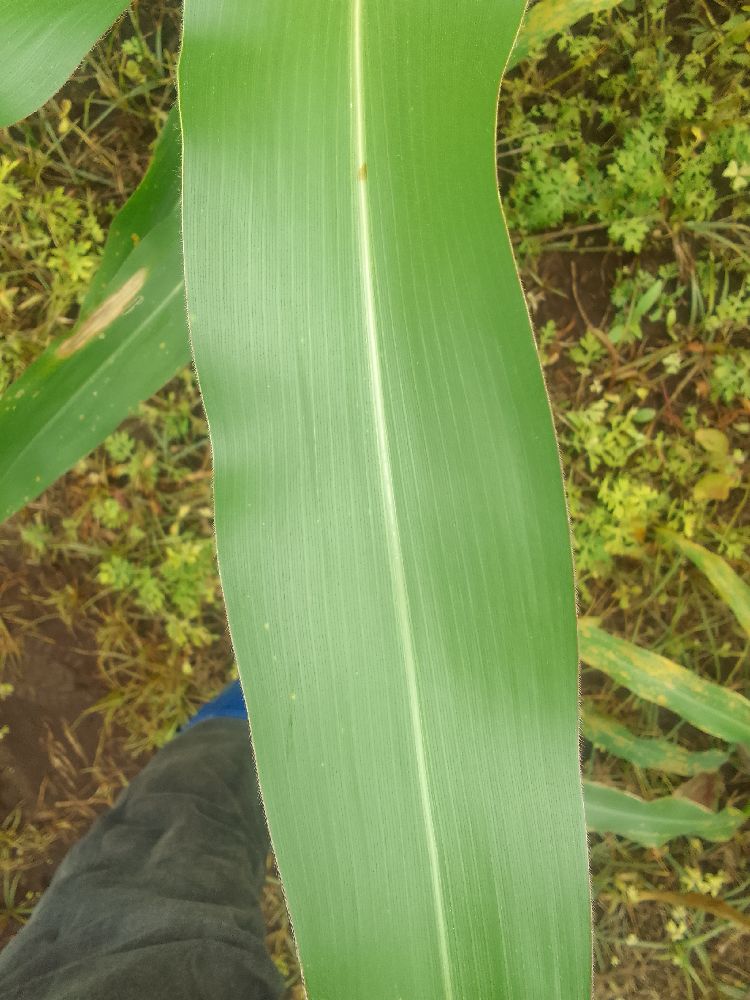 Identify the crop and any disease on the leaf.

maize, healthy
